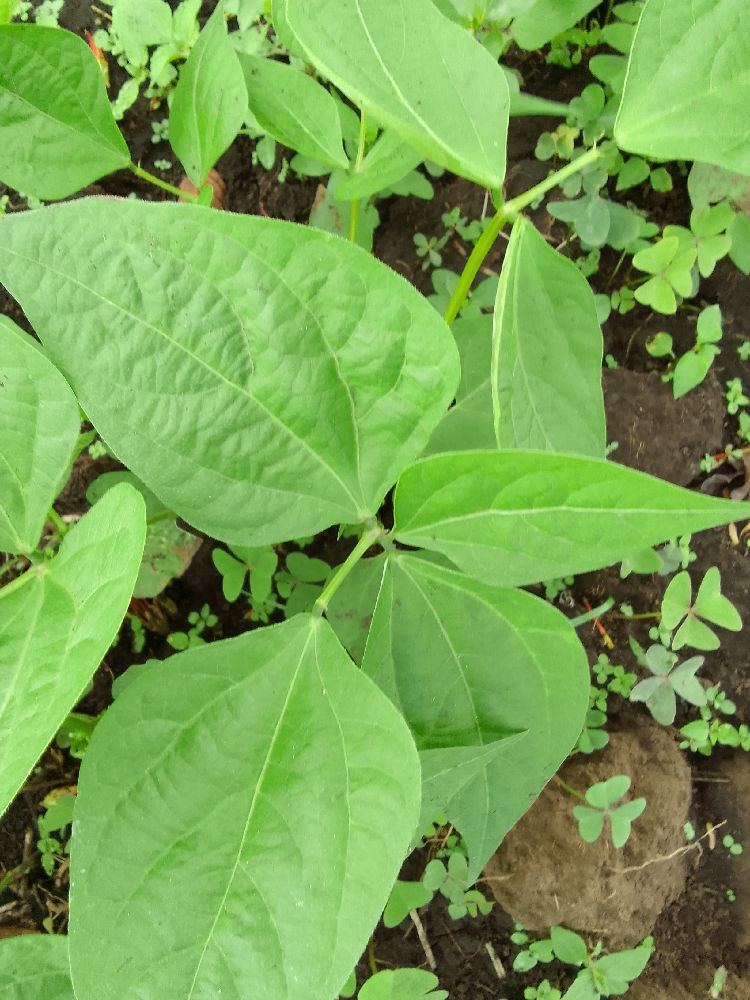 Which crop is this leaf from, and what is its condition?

common bean, healthy
